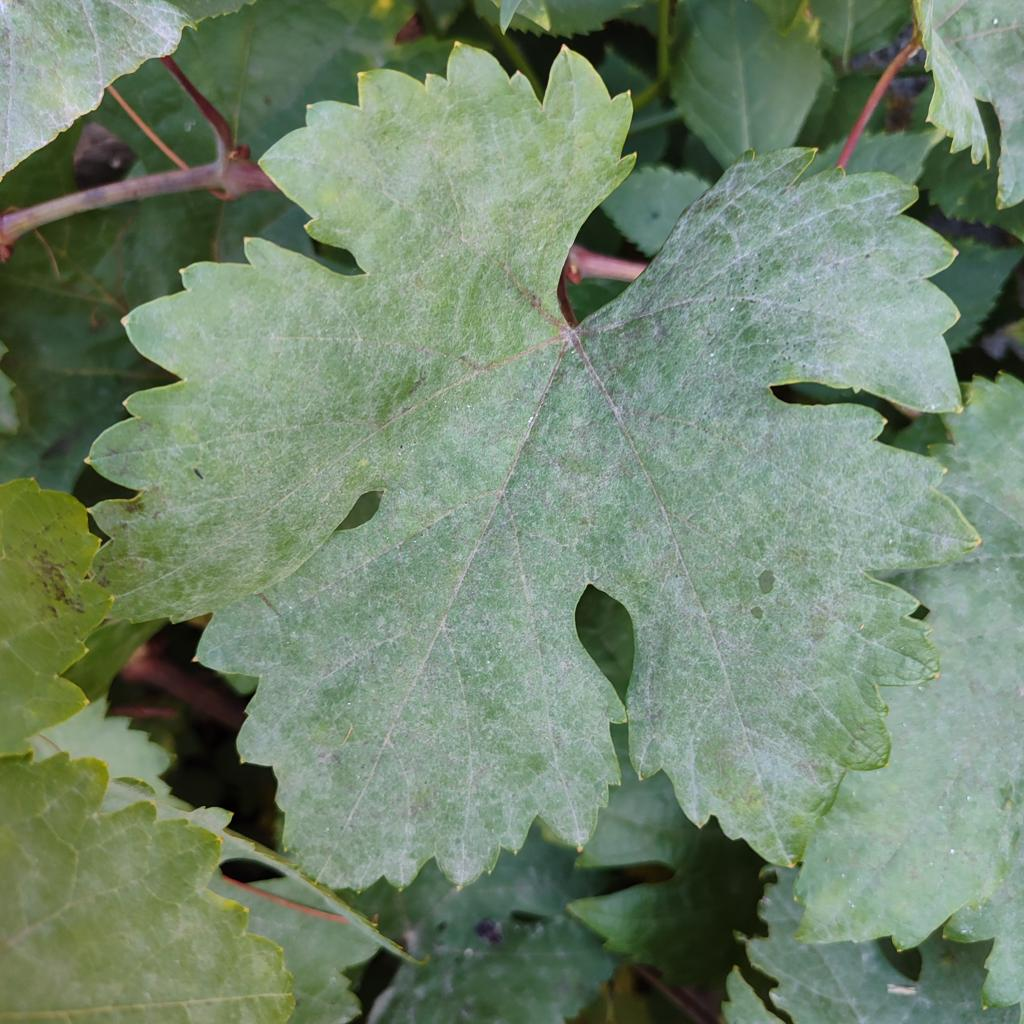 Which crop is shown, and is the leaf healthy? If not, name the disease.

grapevine, powdery mildew
